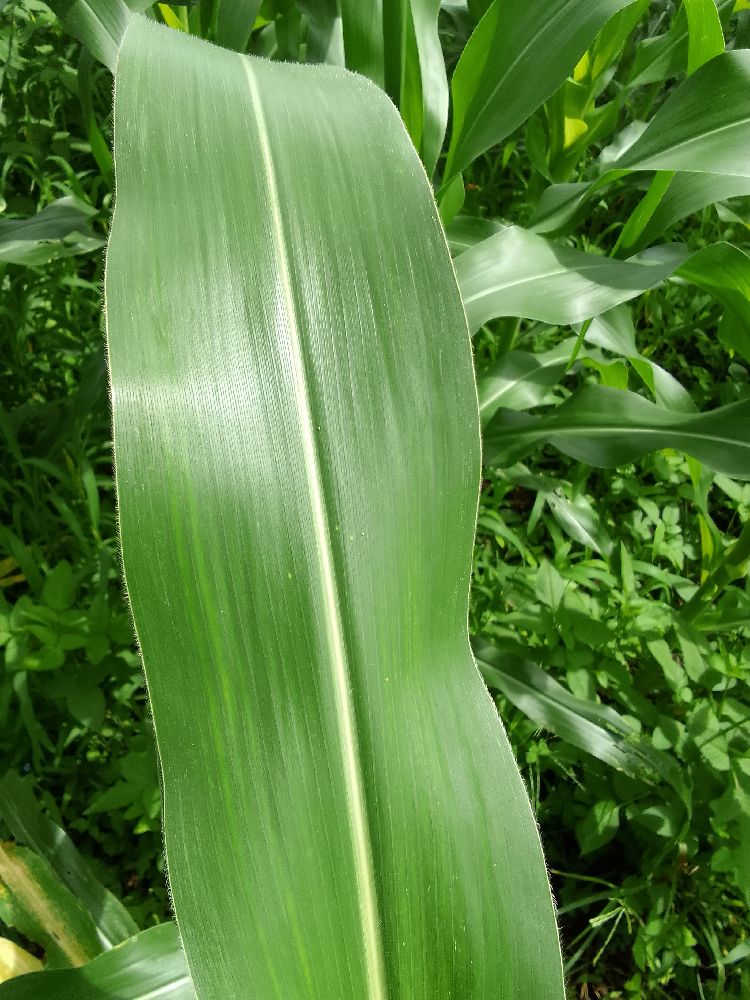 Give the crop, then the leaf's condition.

maize, healthy
